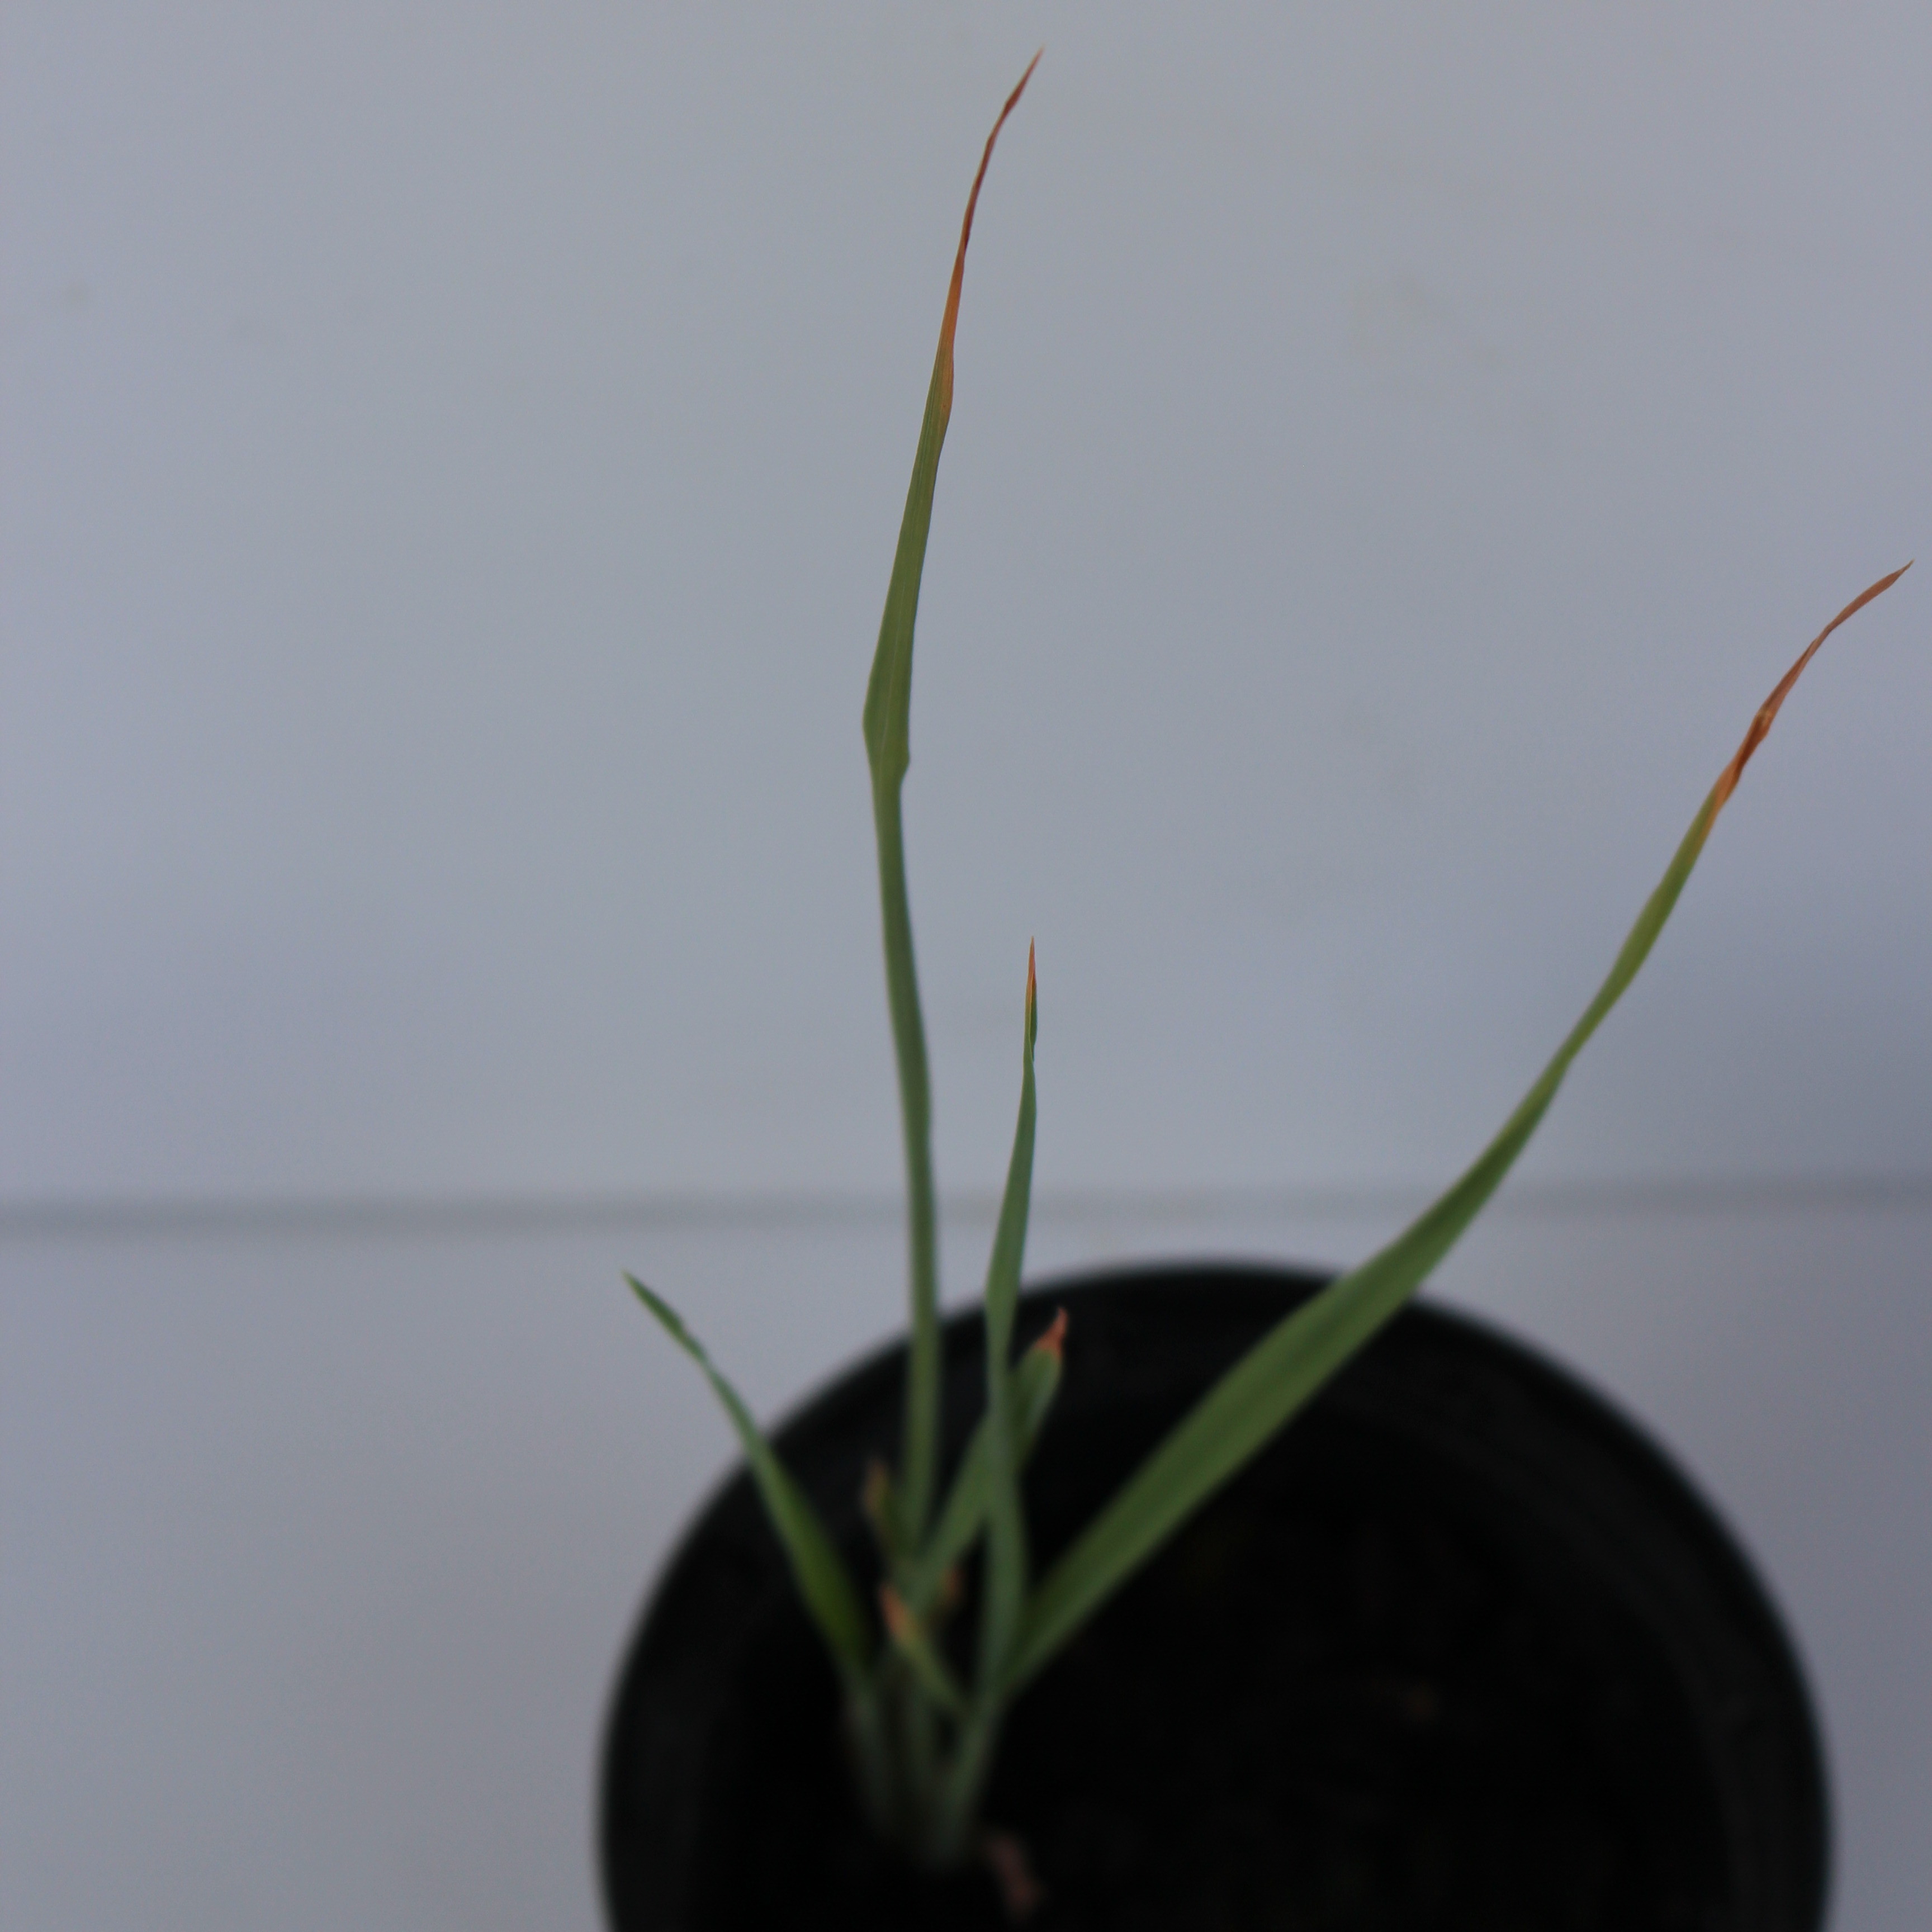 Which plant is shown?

Avena sterilis
